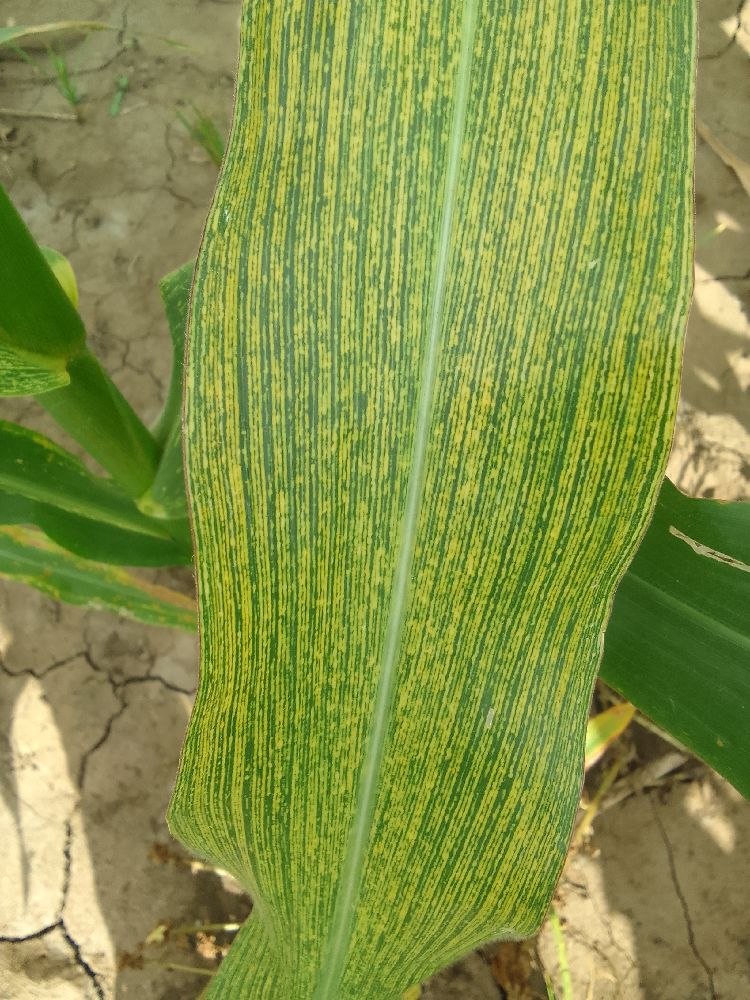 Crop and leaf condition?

maize, maize streak virus
